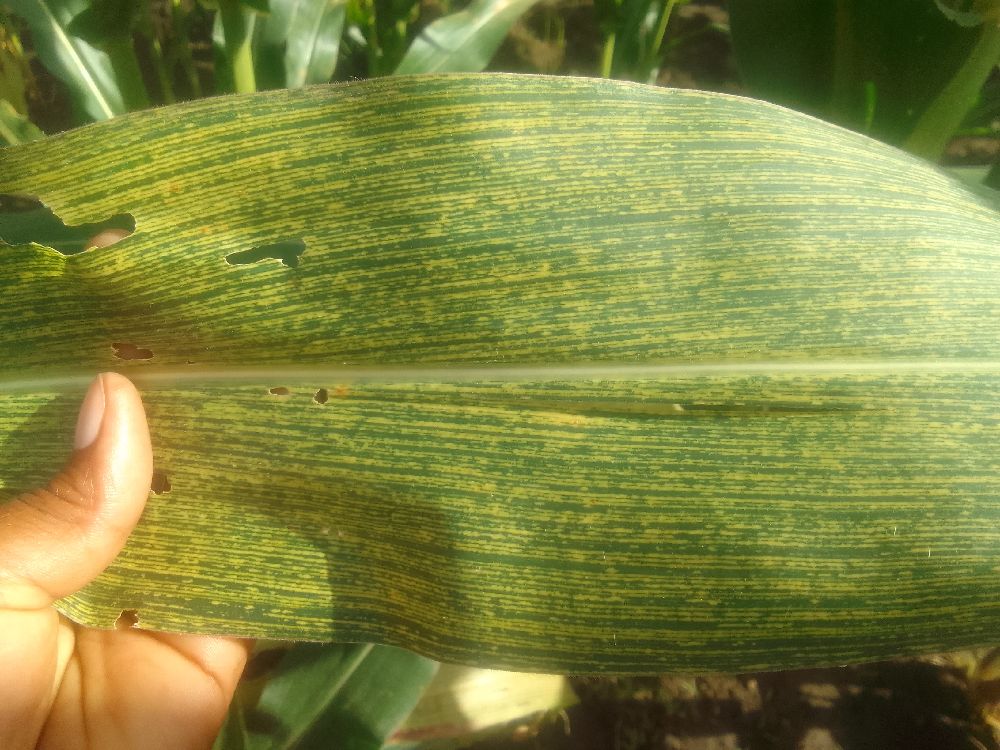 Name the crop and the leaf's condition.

maize, maize streak virus
